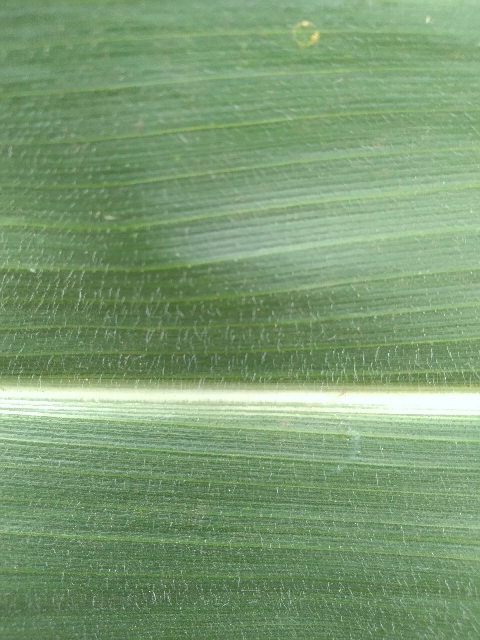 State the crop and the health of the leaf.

maize, healthy
